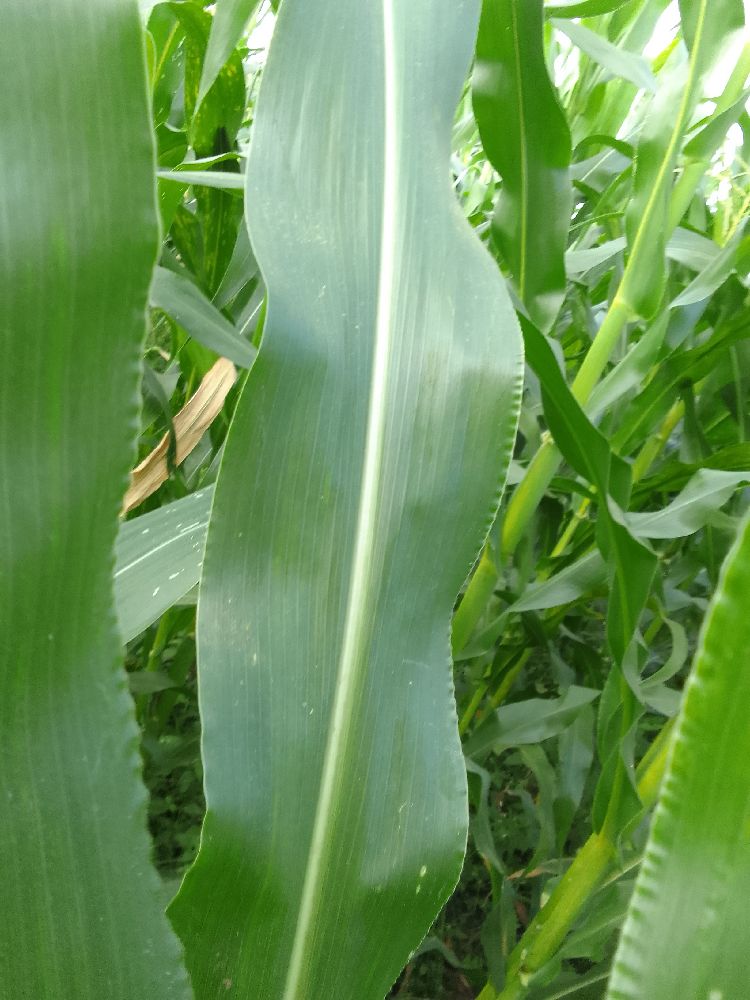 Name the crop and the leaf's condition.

maize, healthy
